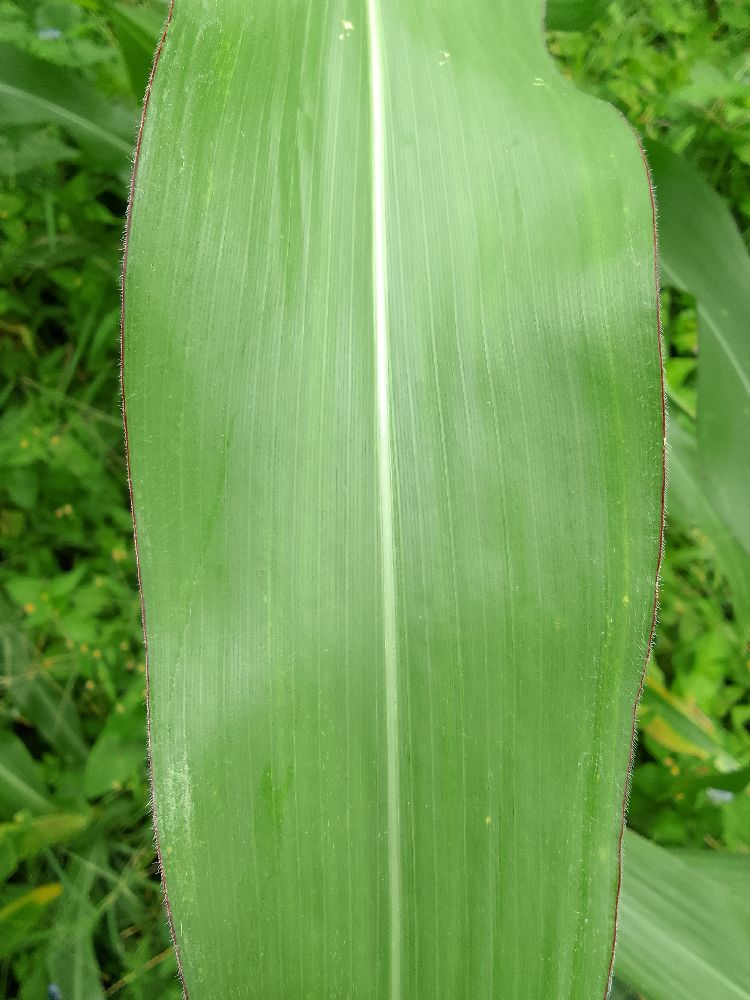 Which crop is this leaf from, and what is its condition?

maize, healthy
